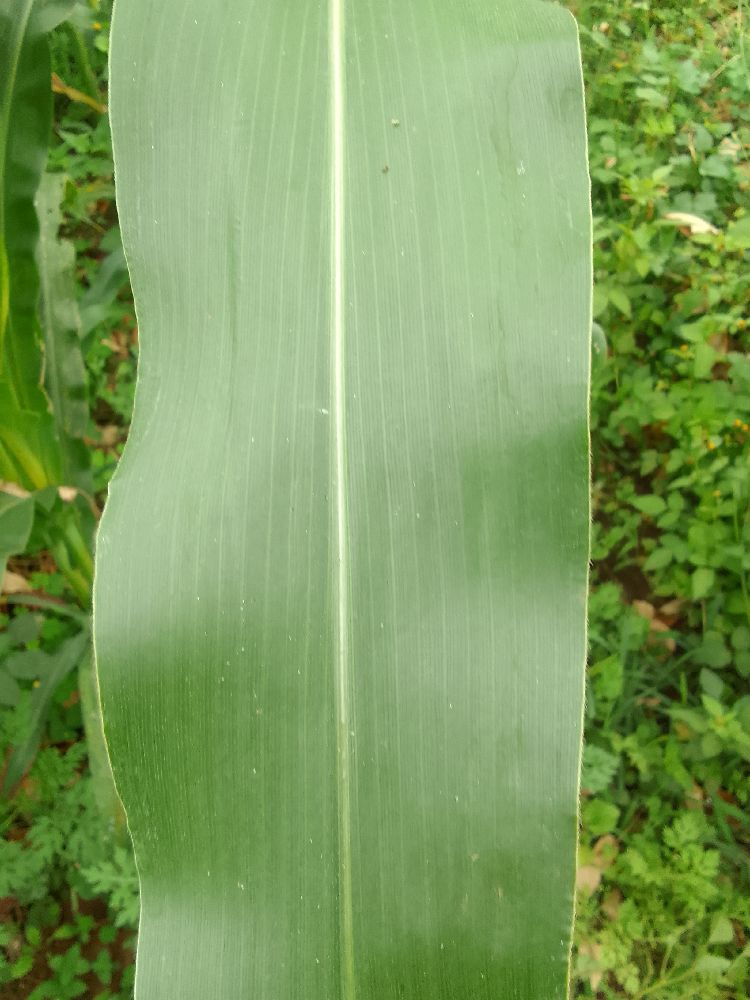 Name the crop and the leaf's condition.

maize, healthy
